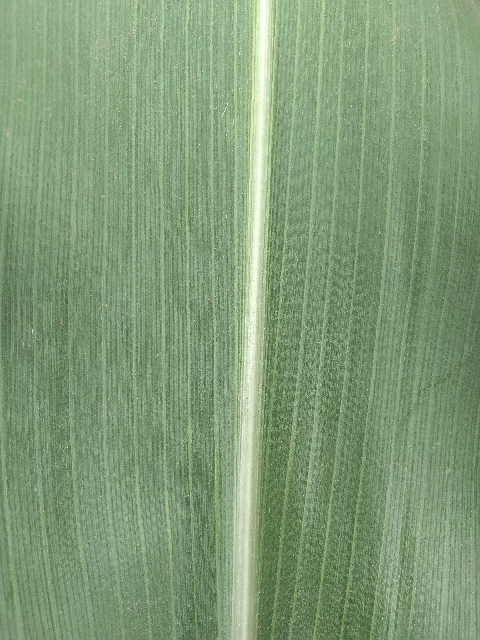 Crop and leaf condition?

maize, healthy
